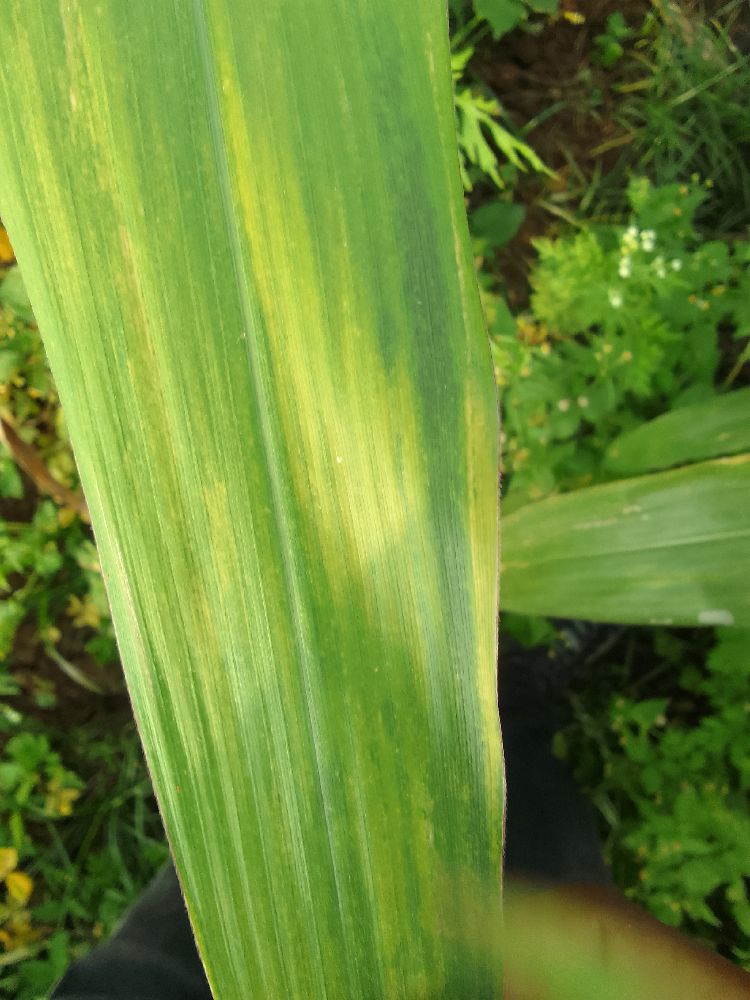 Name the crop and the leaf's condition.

maize, maize lethal necrosis
